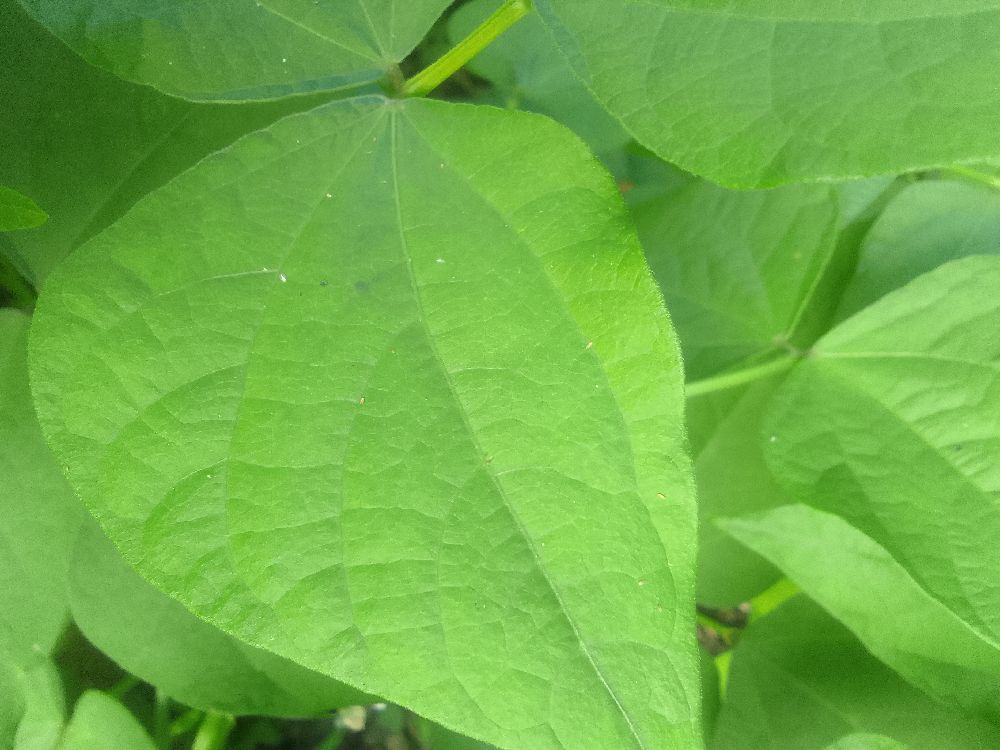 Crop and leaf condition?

common bean, healthy
